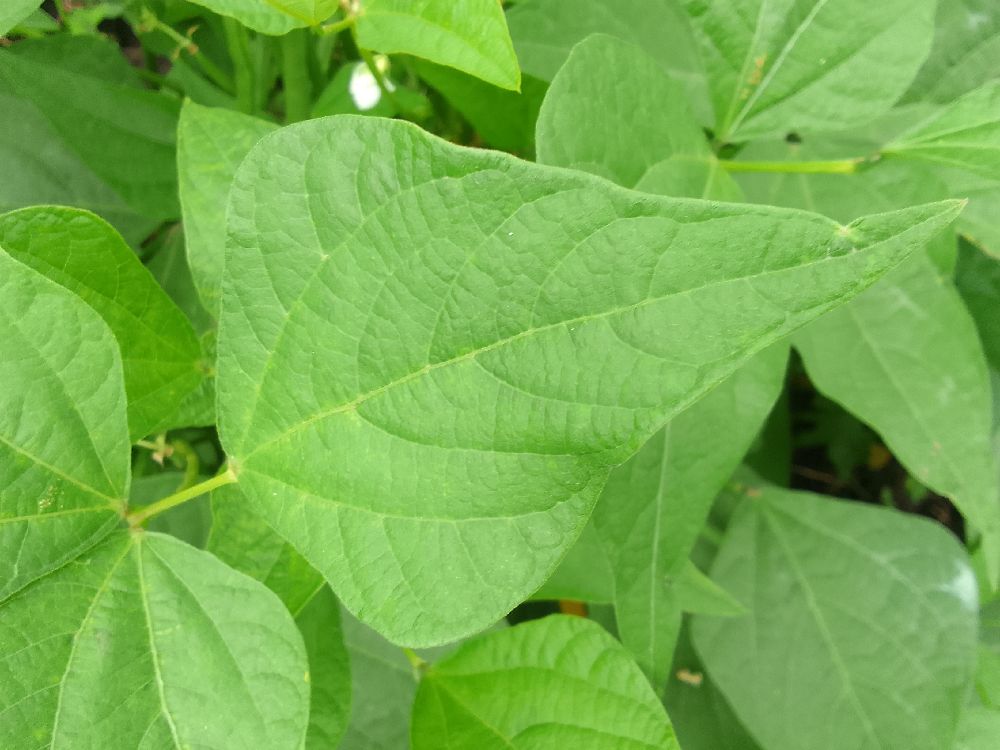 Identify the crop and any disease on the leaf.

common bean, healthy
